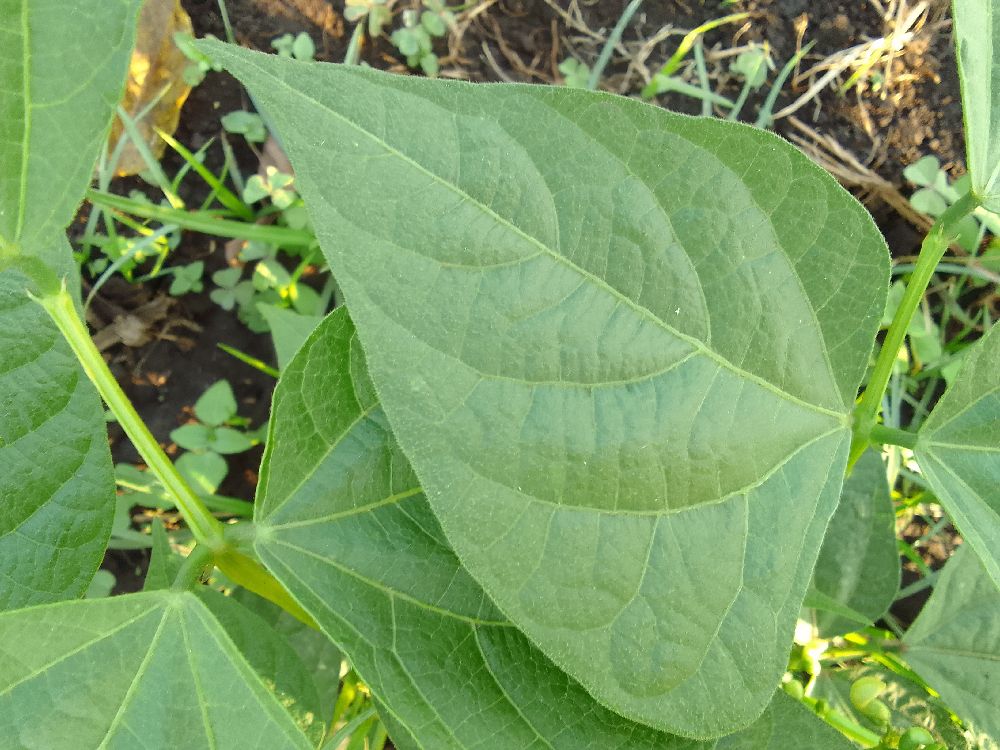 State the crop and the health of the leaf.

common bean, healthy
